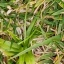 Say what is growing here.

grass
